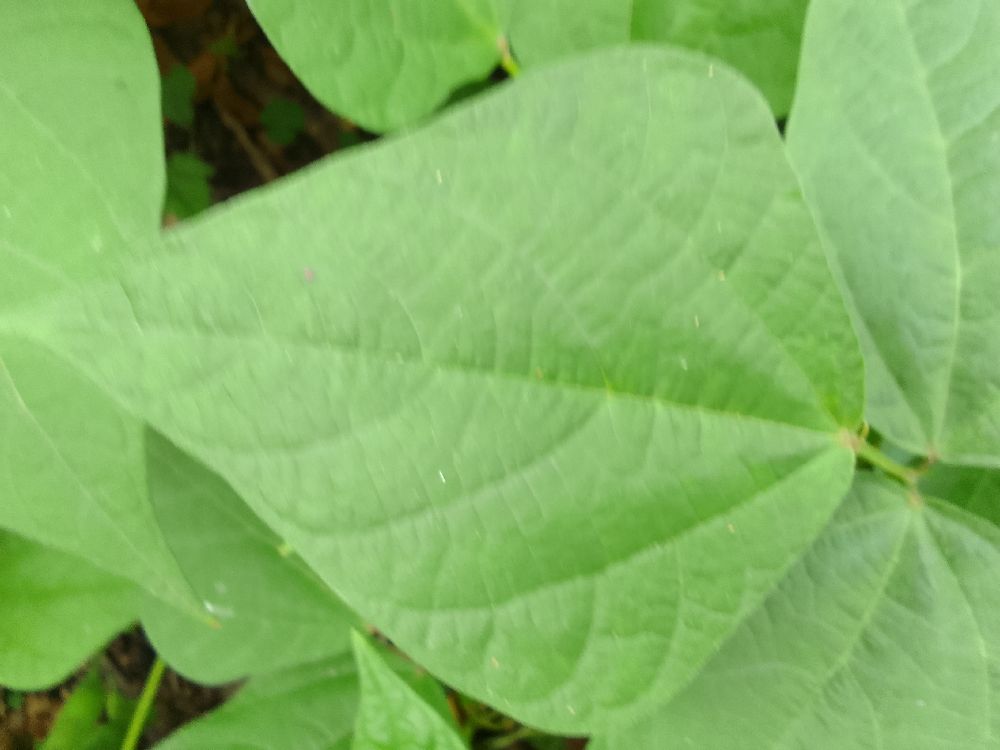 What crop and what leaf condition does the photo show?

common bean, healthy
